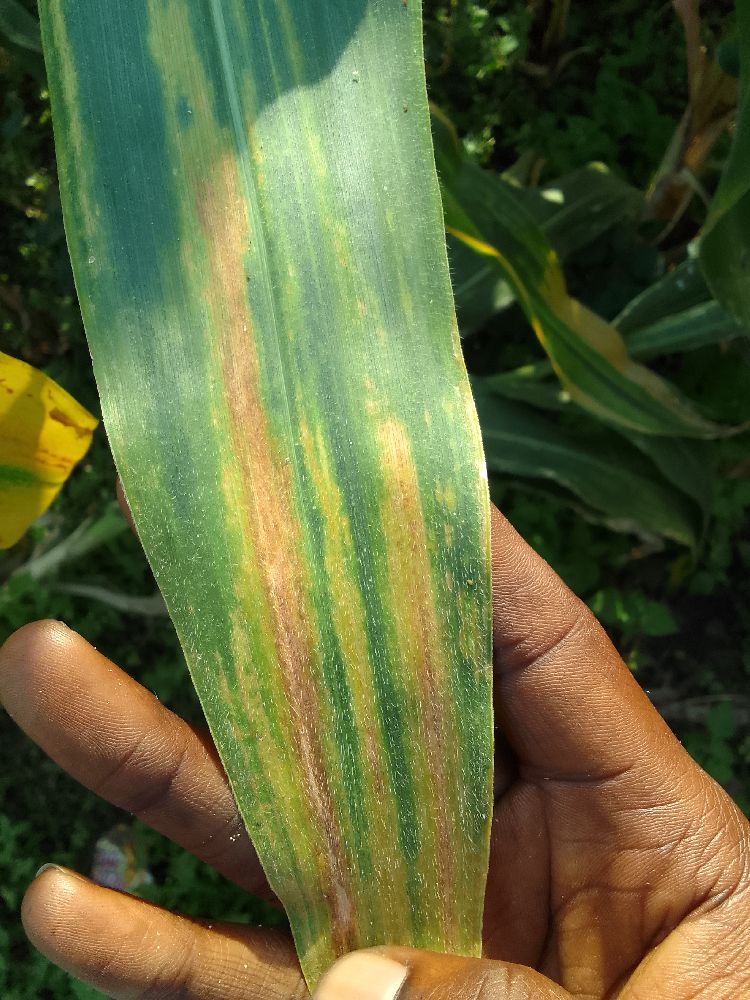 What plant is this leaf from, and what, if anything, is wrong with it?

maize, maize lethal necrosis
